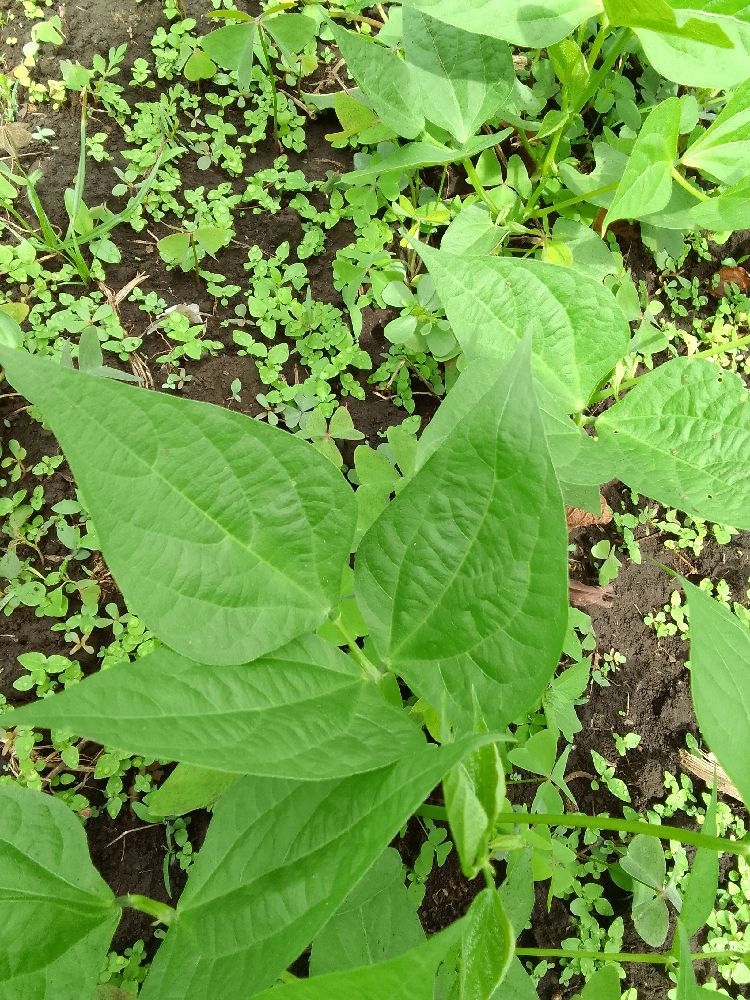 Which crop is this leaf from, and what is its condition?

common bean, healthy
